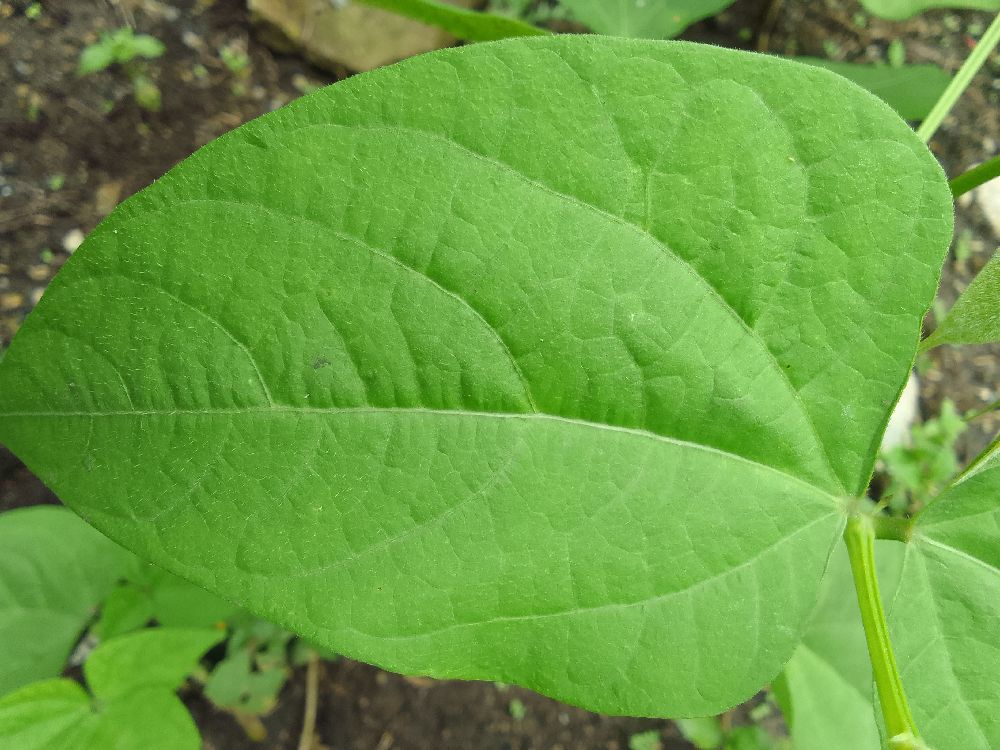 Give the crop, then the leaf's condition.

common bean, healthy
